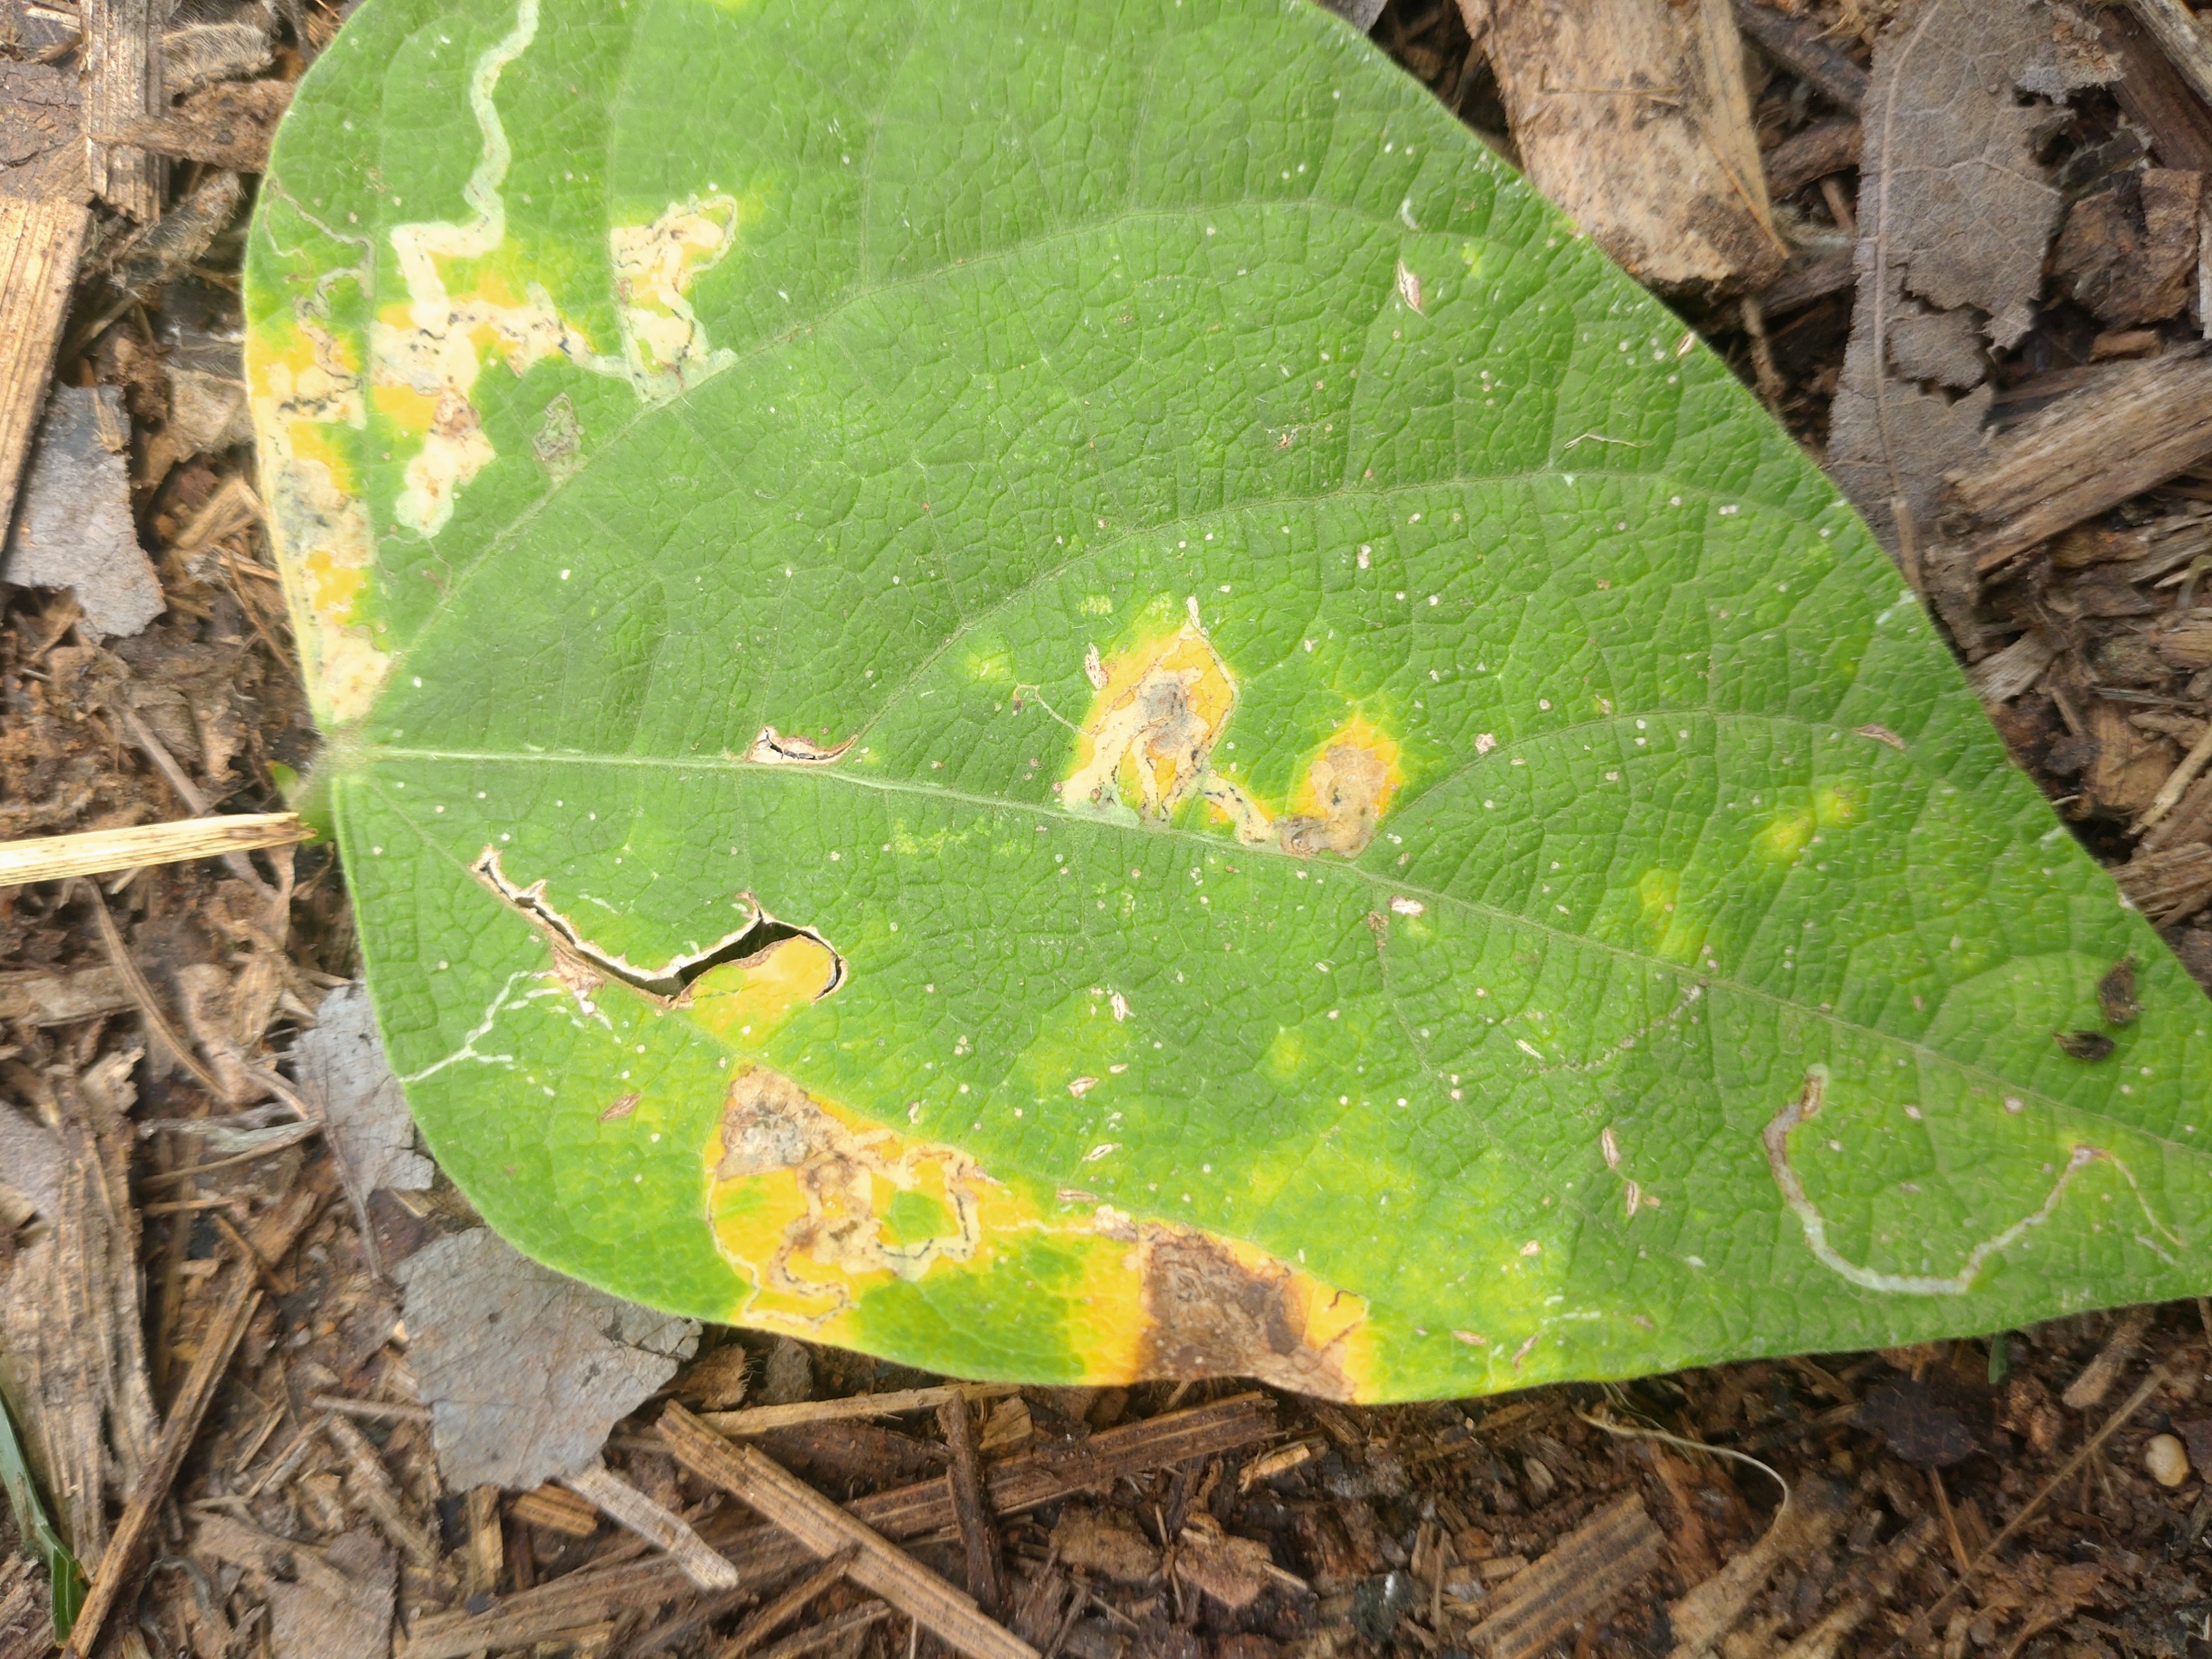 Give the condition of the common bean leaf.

rust
